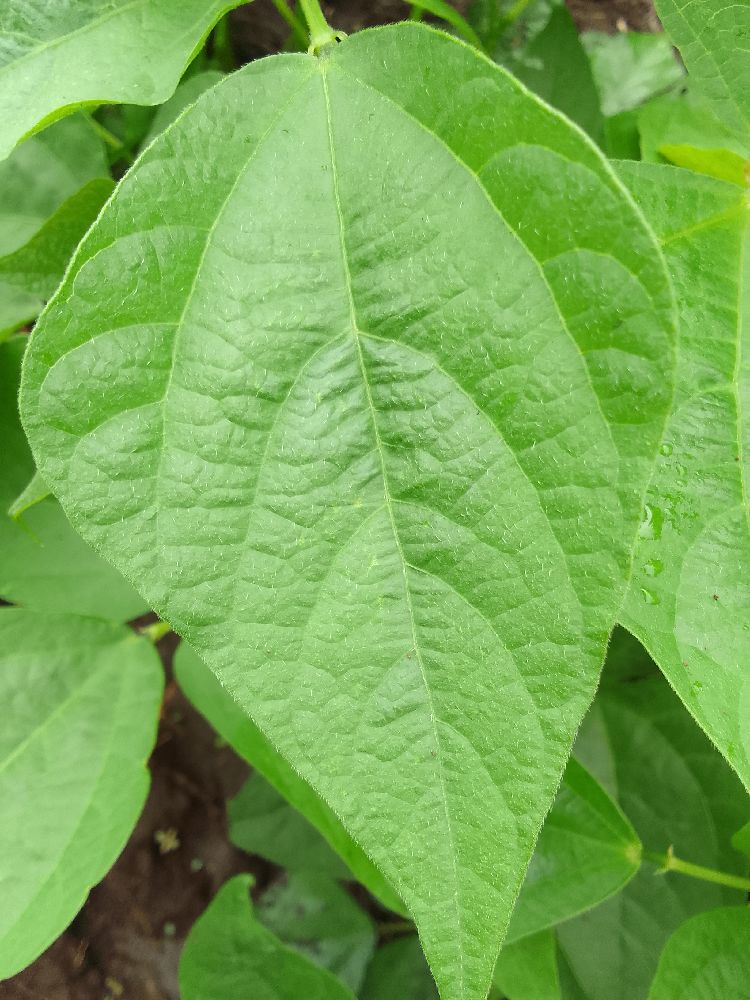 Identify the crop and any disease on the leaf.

common bean, healthy
